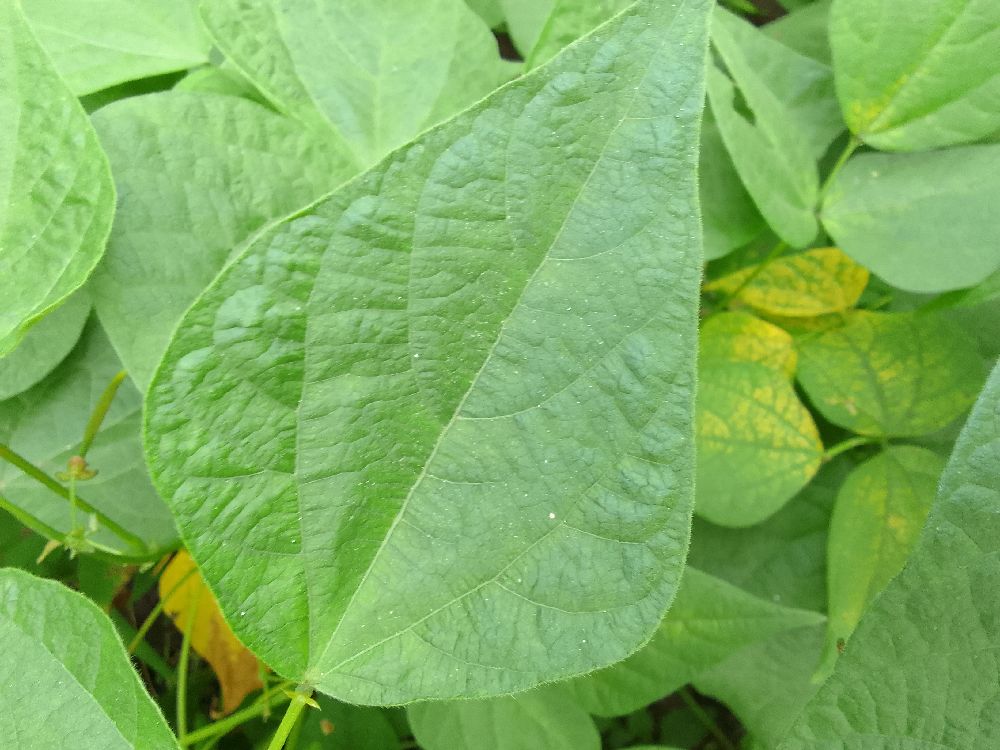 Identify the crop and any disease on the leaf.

common bean, healthy
